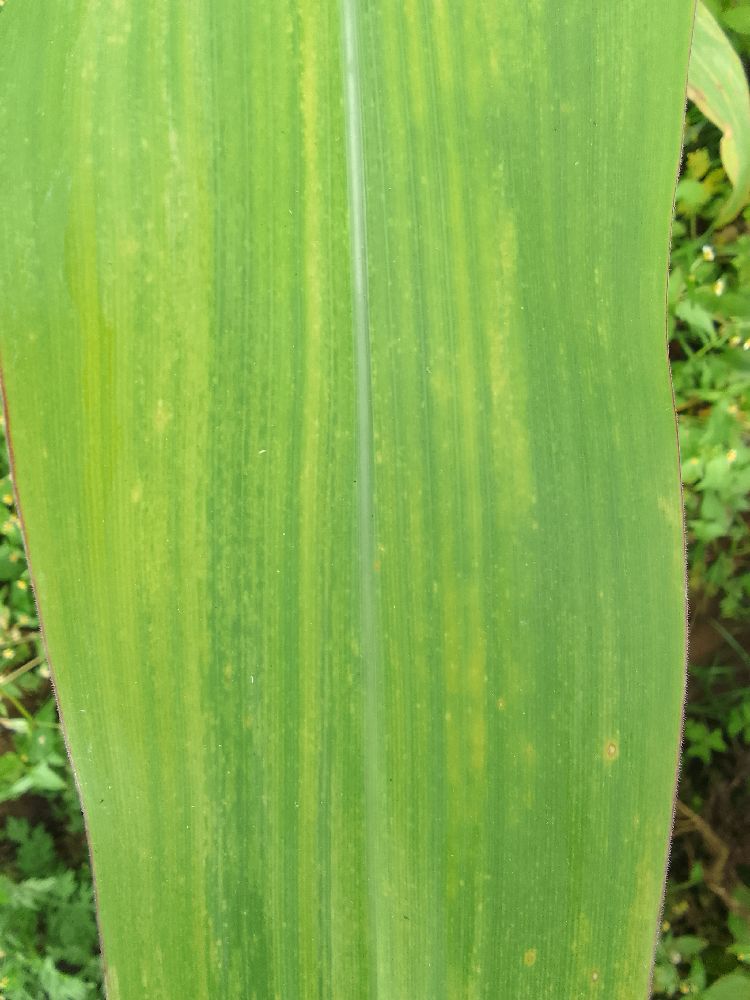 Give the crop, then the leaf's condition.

maize, maize lethal necrosis
